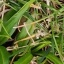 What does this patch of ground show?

grass
